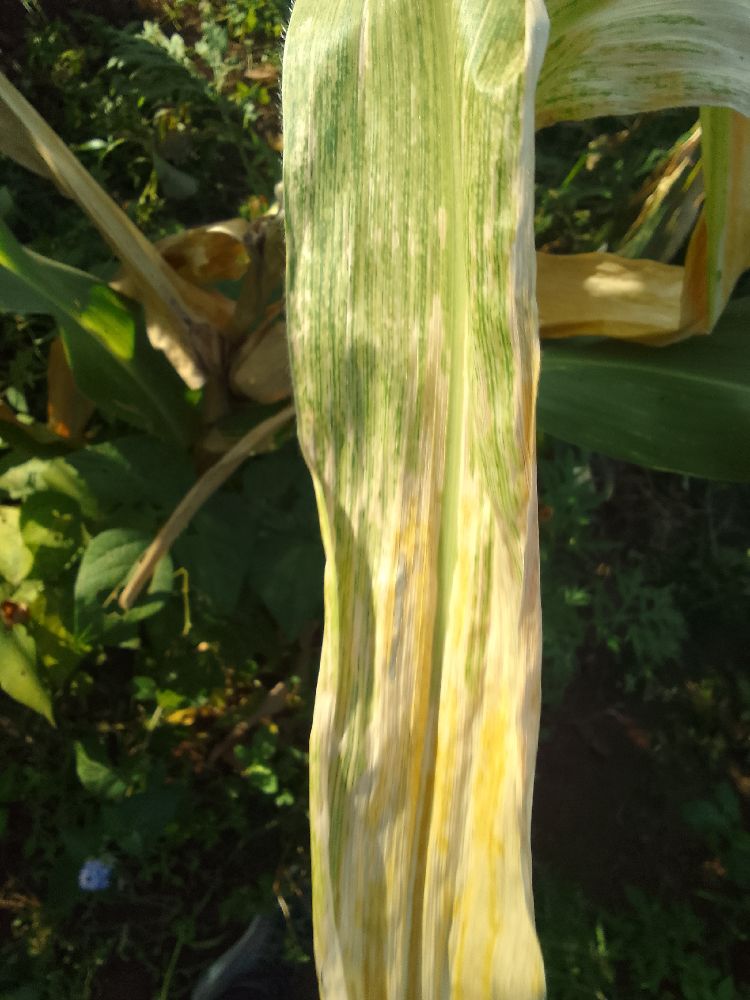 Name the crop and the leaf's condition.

maize, maize lethal necrosis
